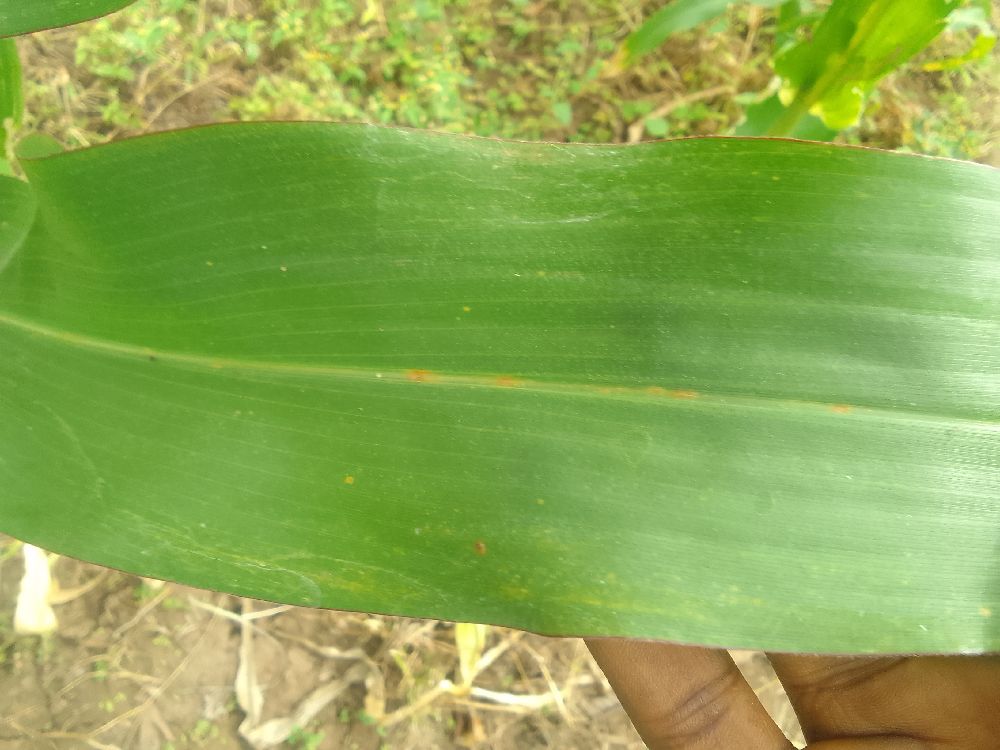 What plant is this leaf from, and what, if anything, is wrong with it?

maize, healthy
